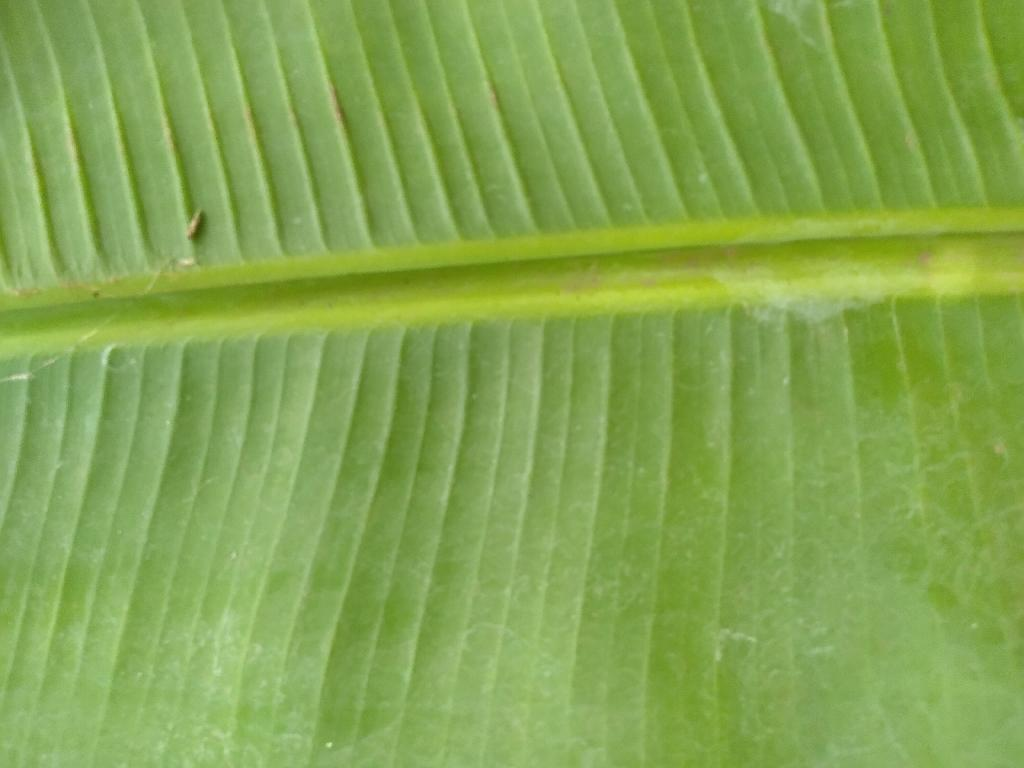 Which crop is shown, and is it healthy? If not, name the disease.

banana, healthy
